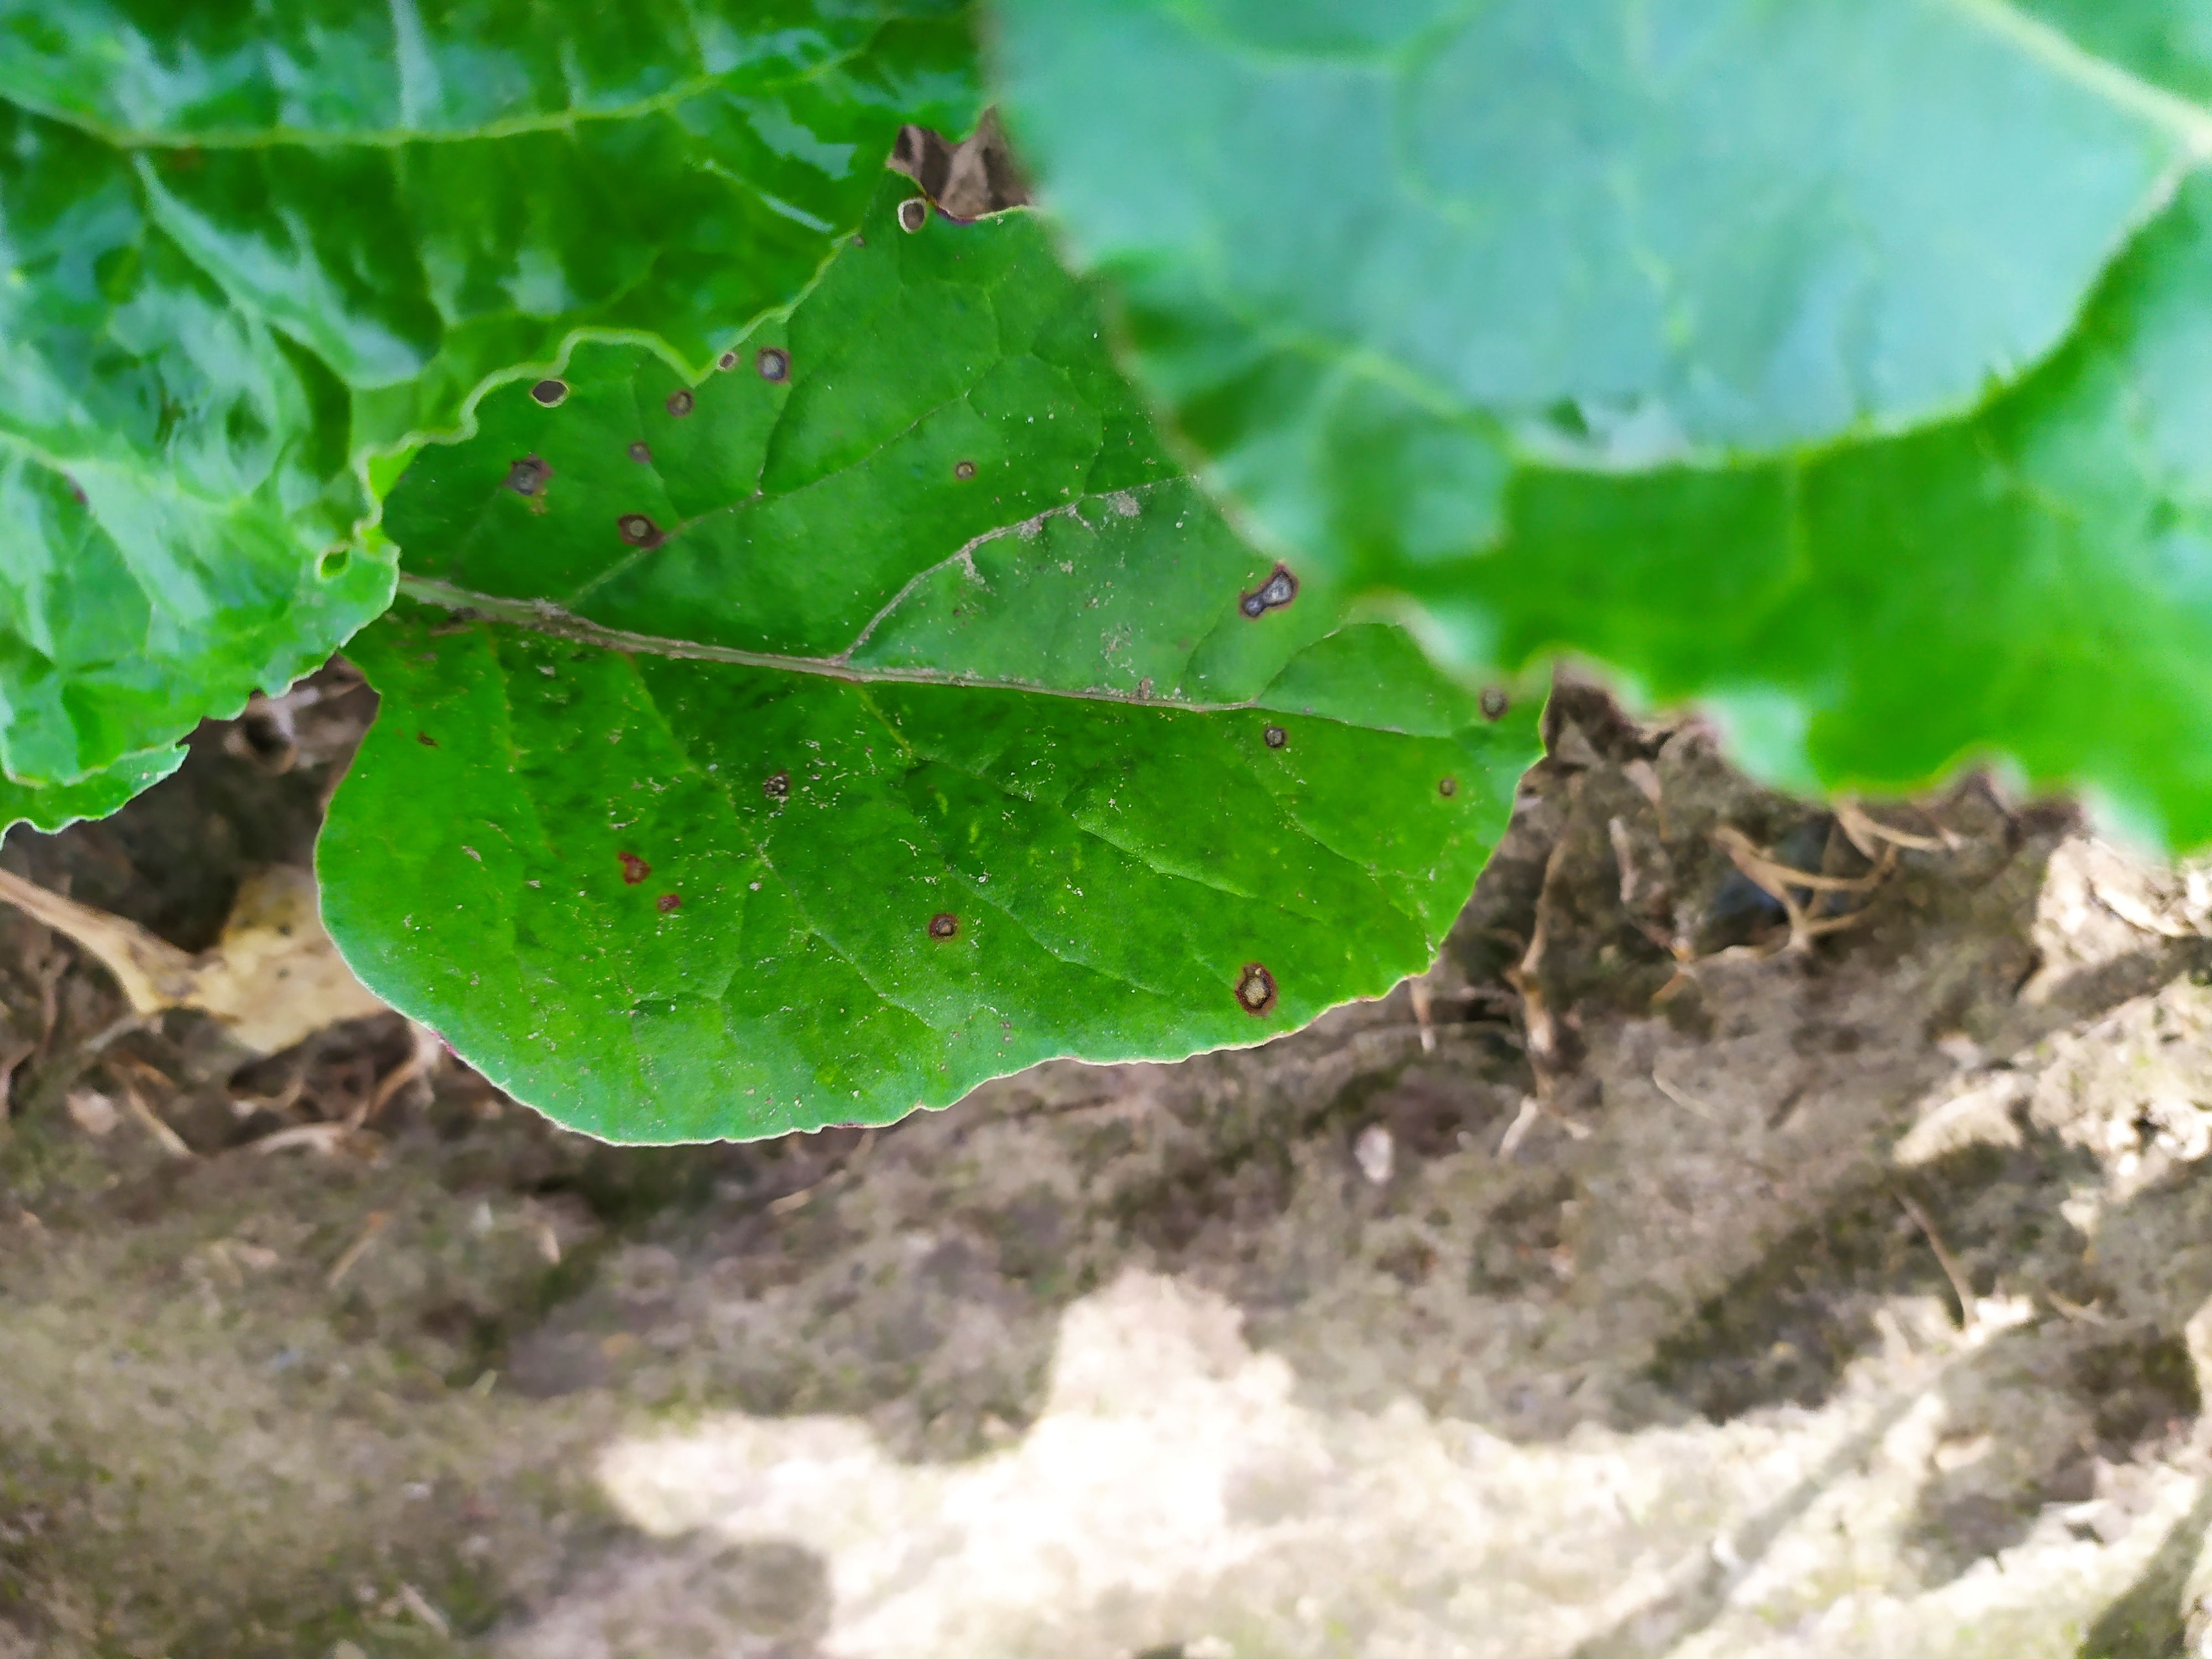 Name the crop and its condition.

beet, cercospora
